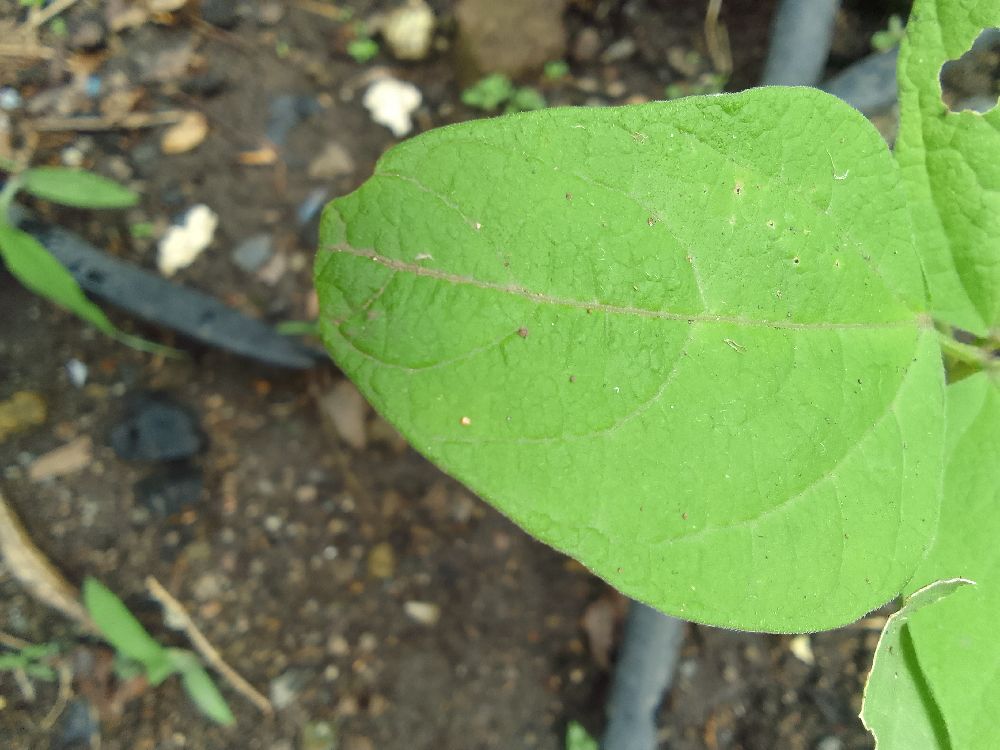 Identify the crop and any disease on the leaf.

common bean, healthy
